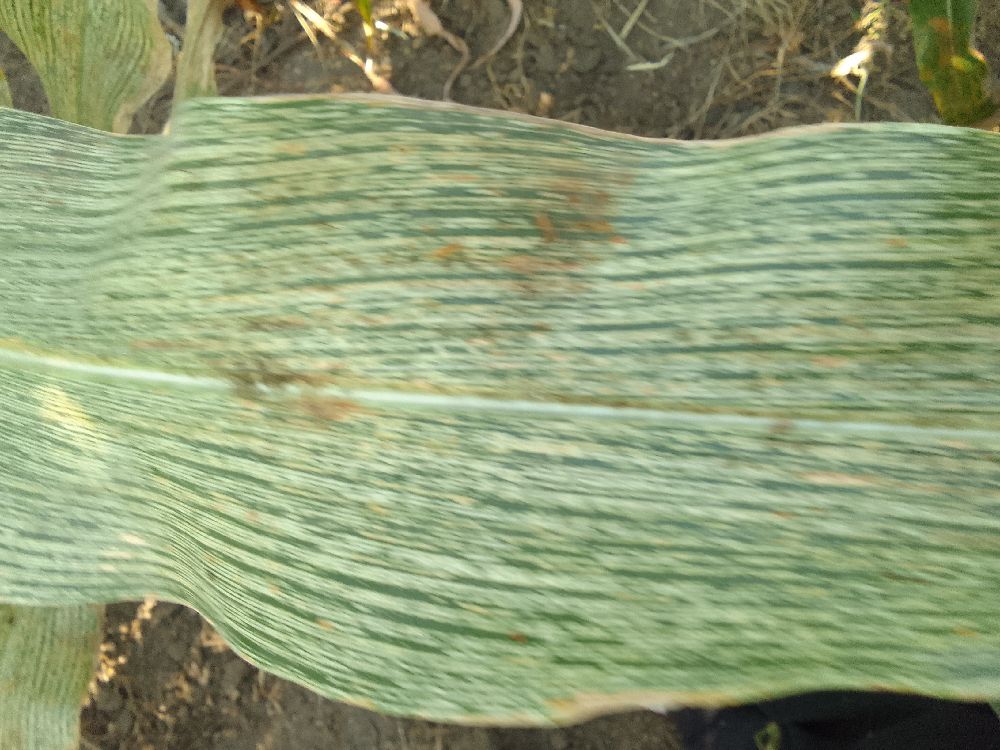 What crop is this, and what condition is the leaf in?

maize, maize streak virus
